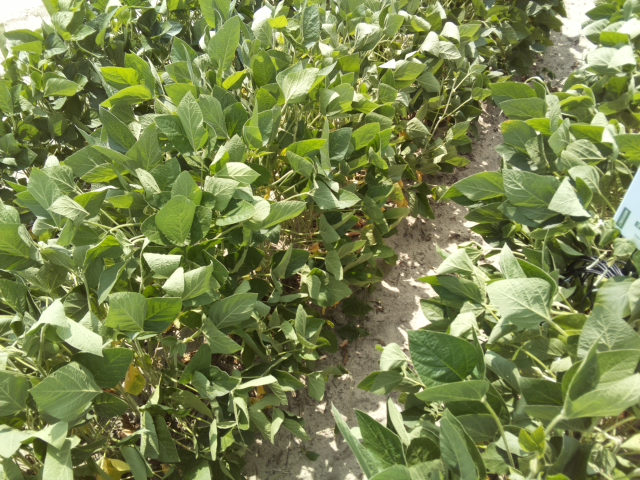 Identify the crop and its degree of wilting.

soybean, moderate turgor loss in upper canopy
